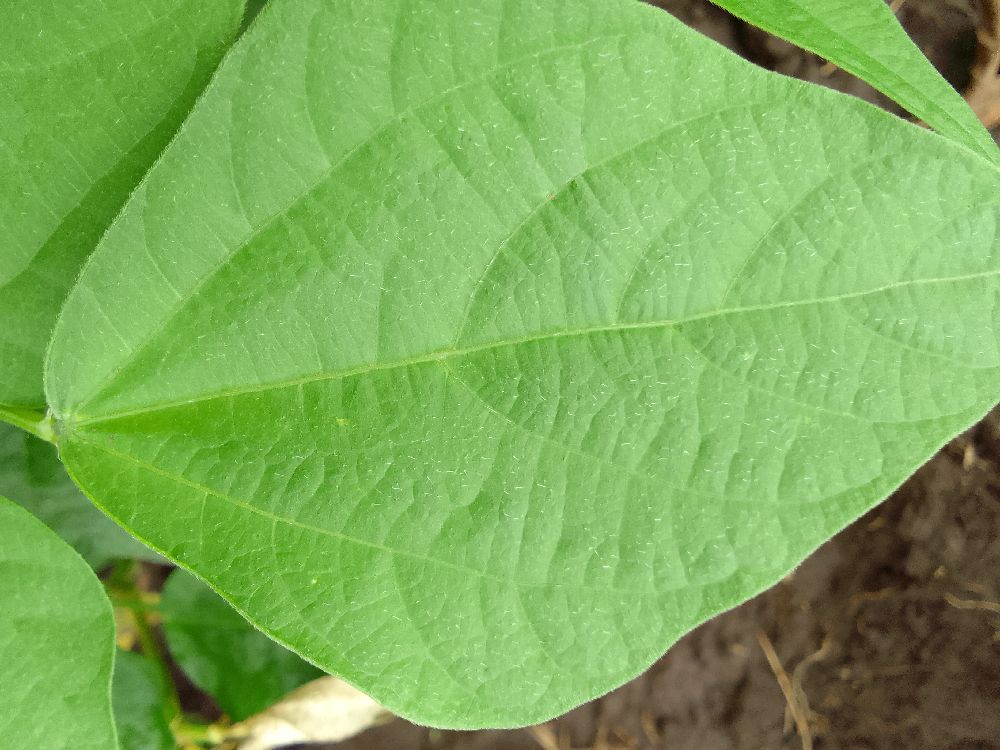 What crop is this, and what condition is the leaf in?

common bean, healthy
